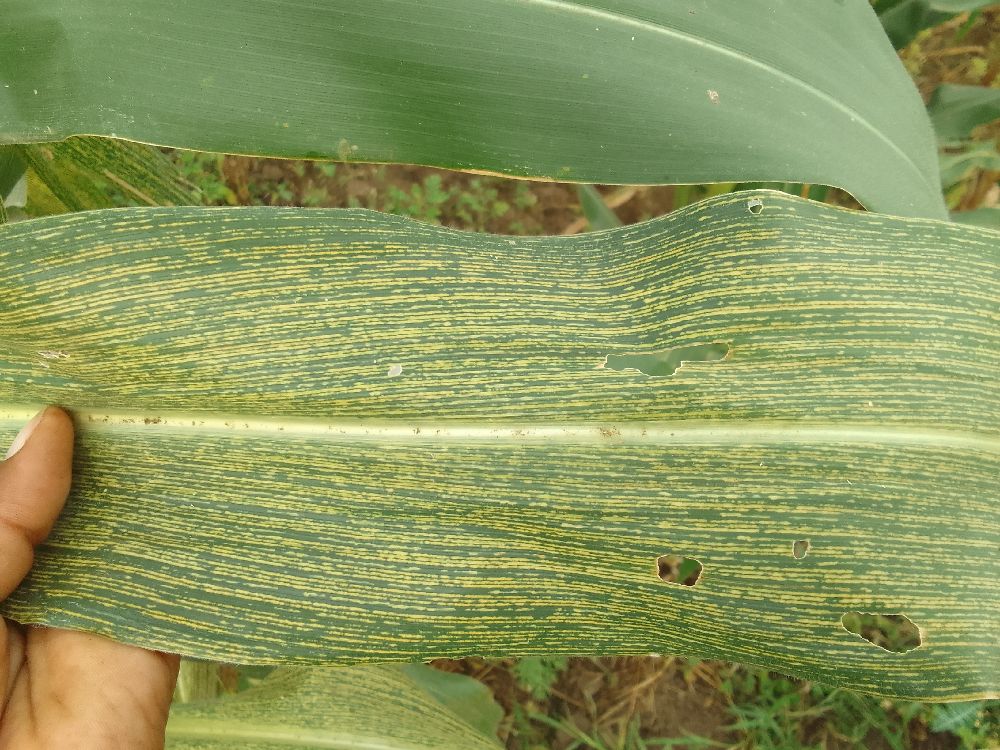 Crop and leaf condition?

maize, maize streak virus
